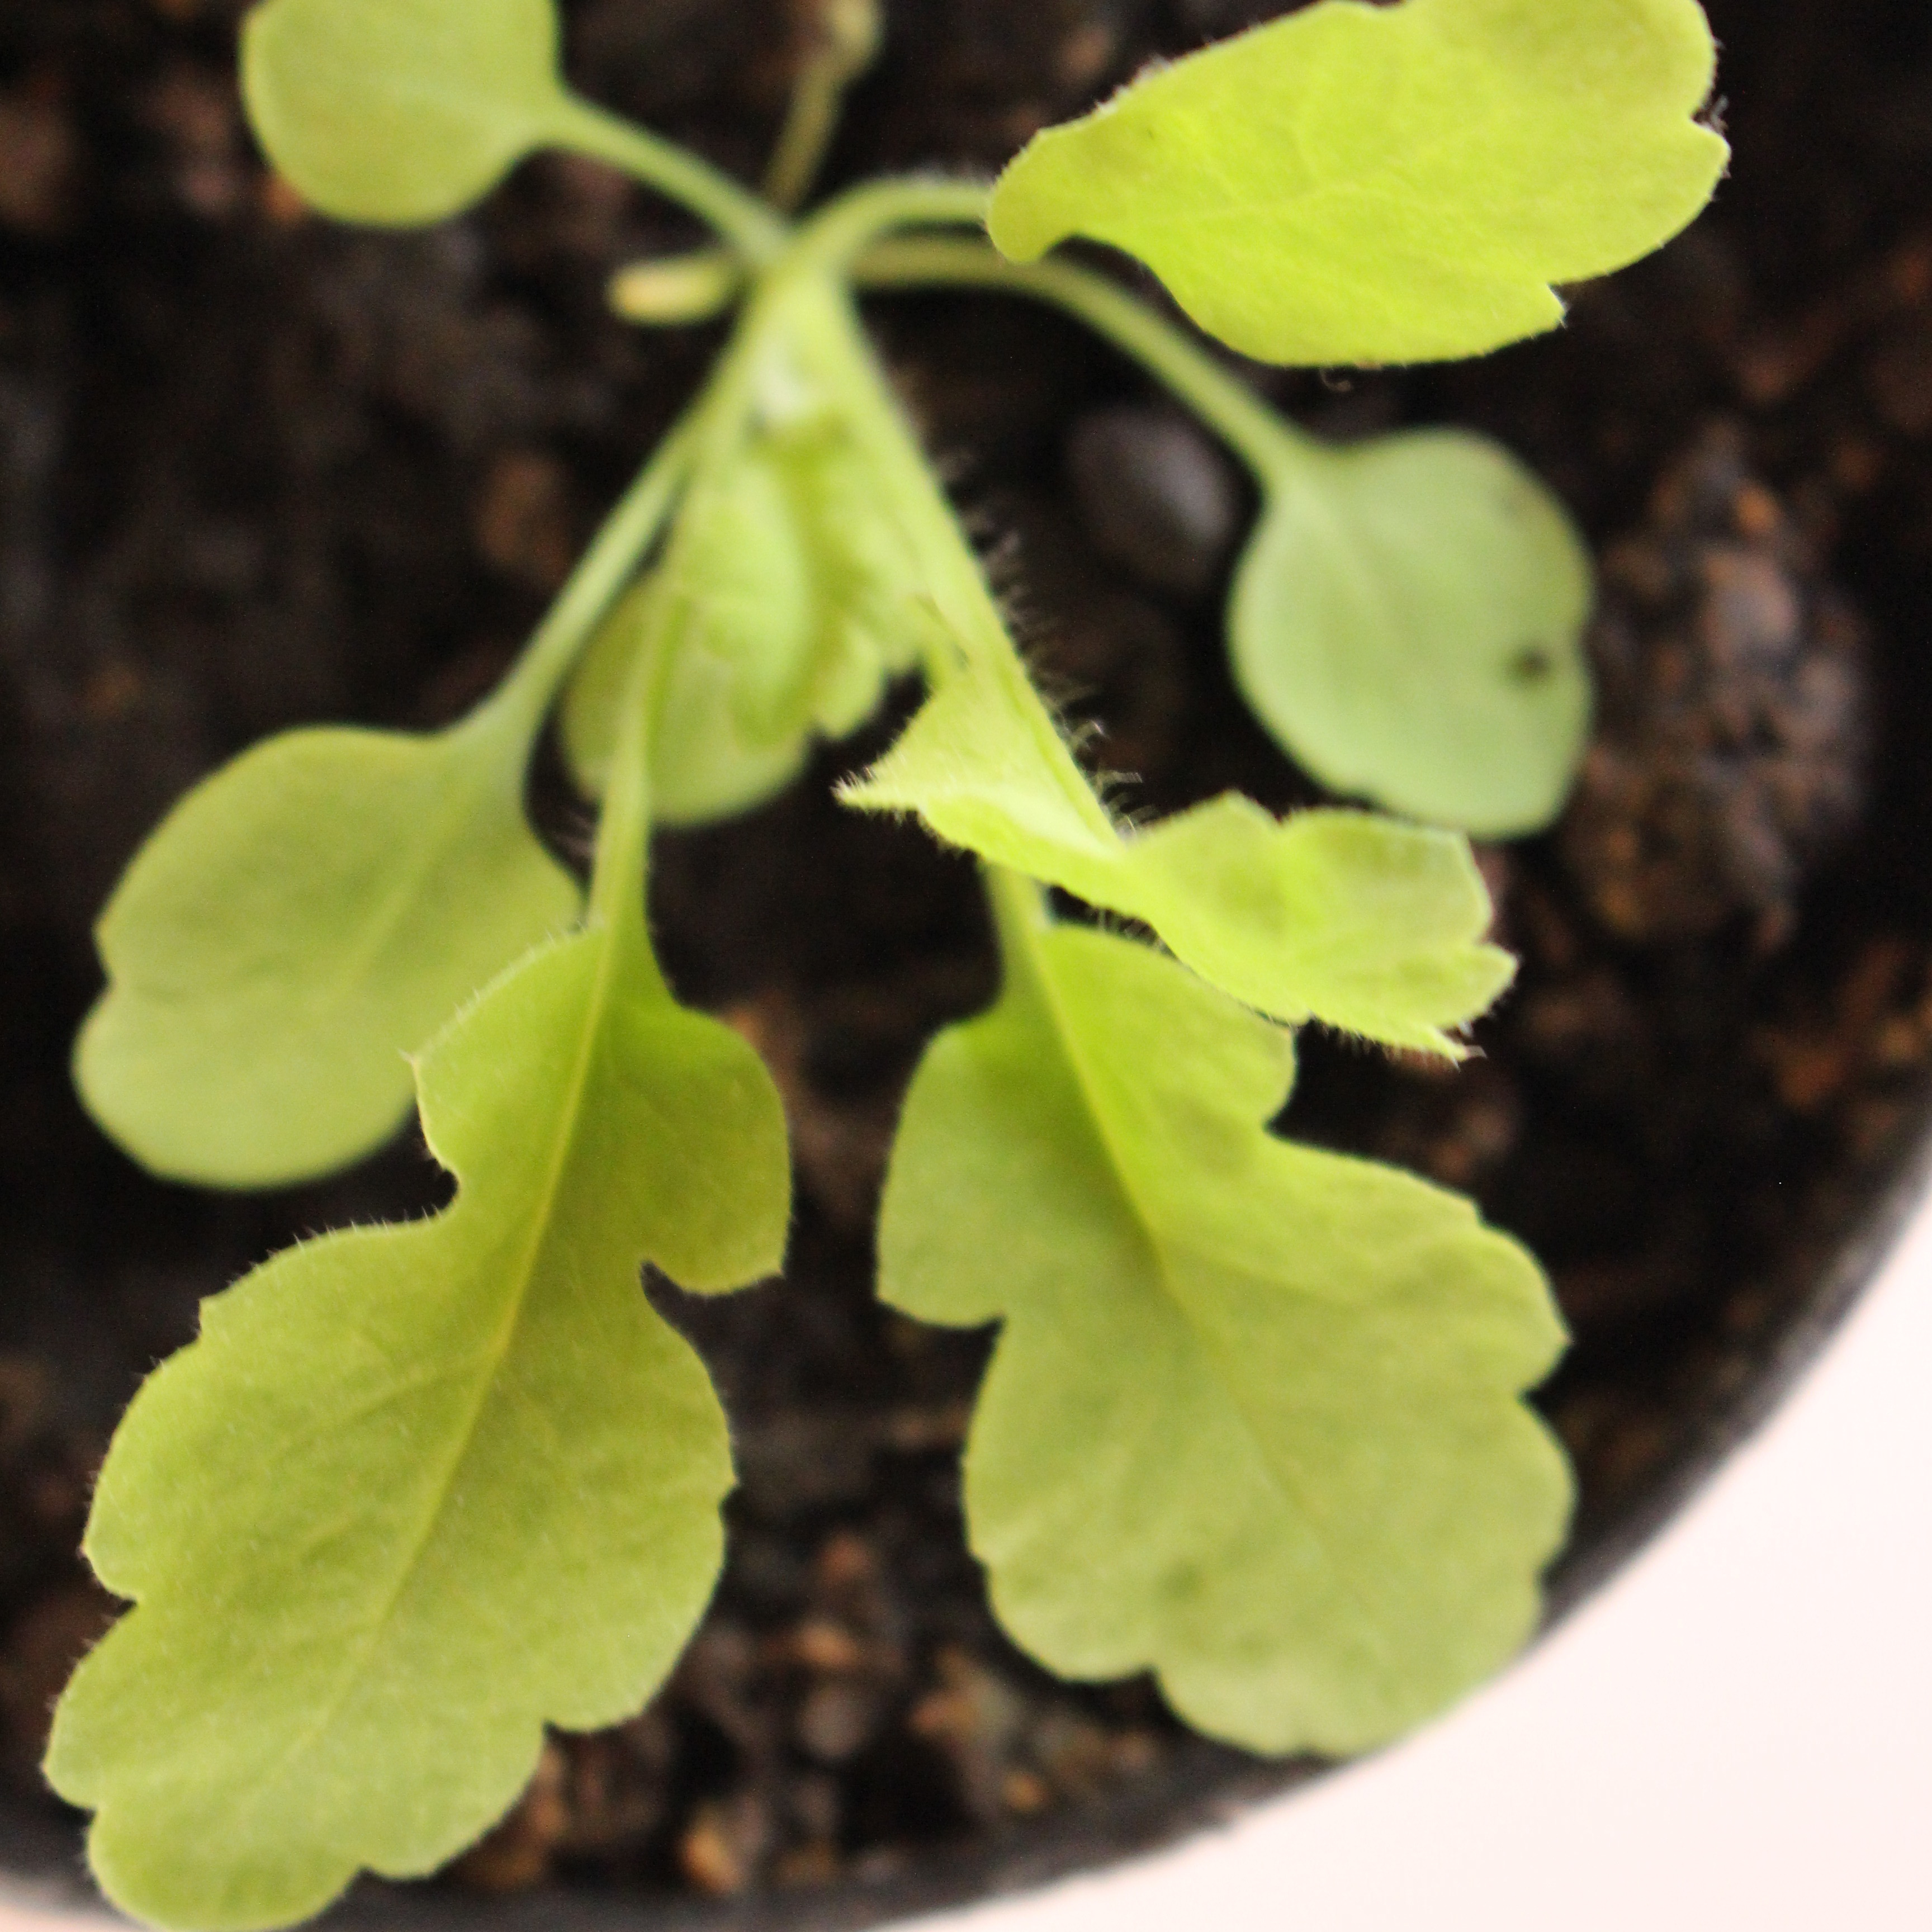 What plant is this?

Papaver rhoeas
